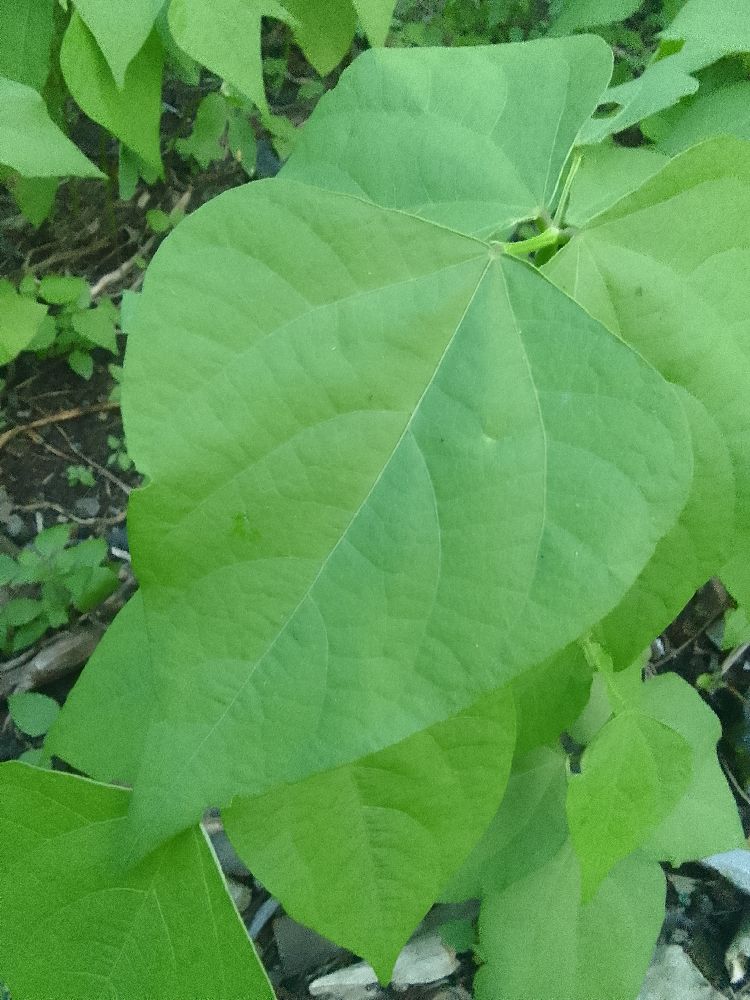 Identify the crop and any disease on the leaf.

common bean, healthy
